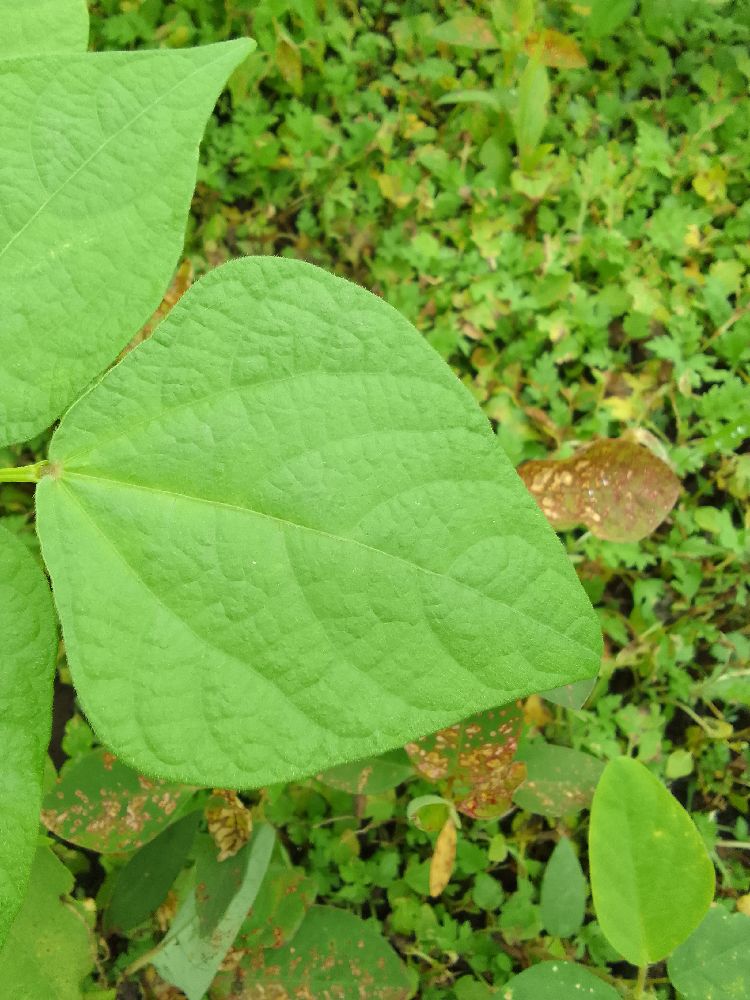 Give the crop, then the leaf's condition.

common bean, healthy
